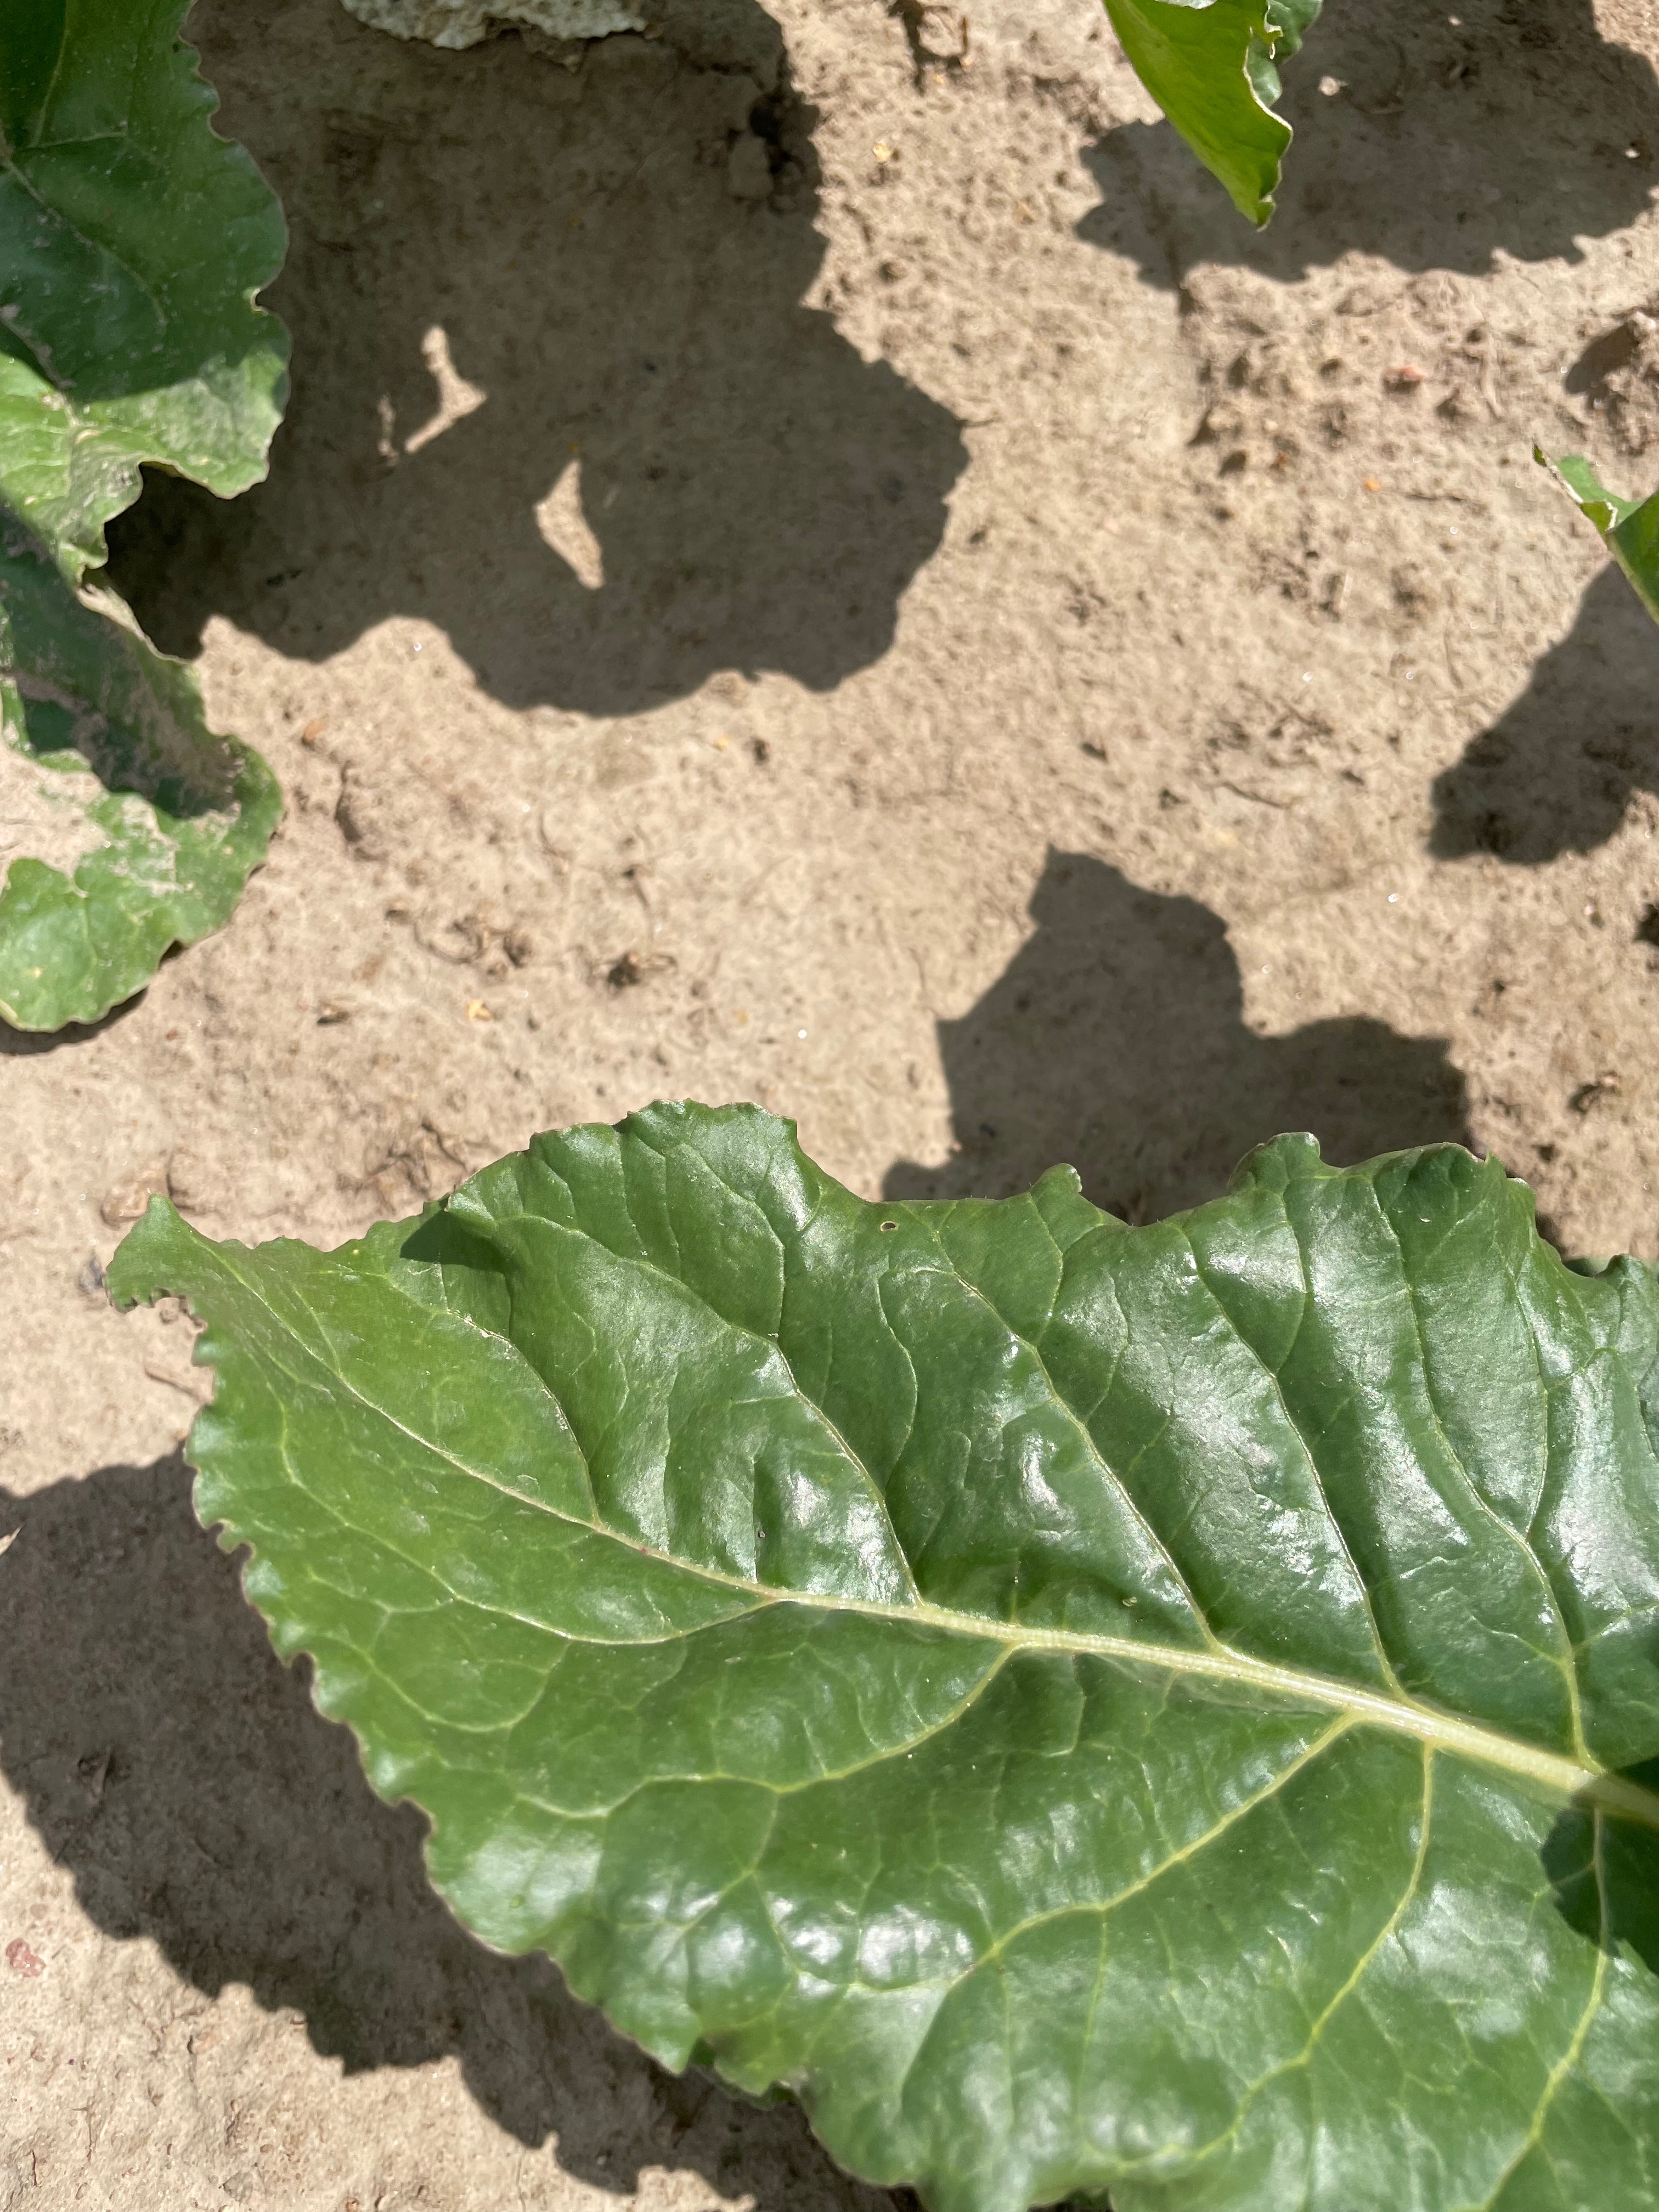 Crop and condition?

beet, unaffected
